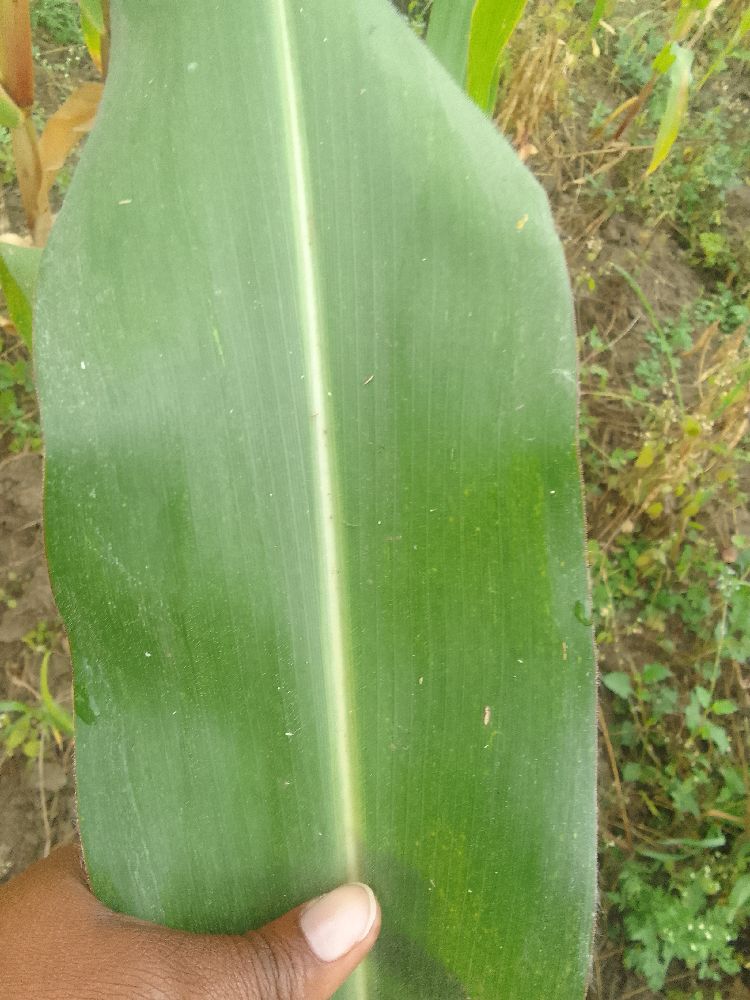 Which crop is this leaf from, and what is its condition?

maize, healthy
